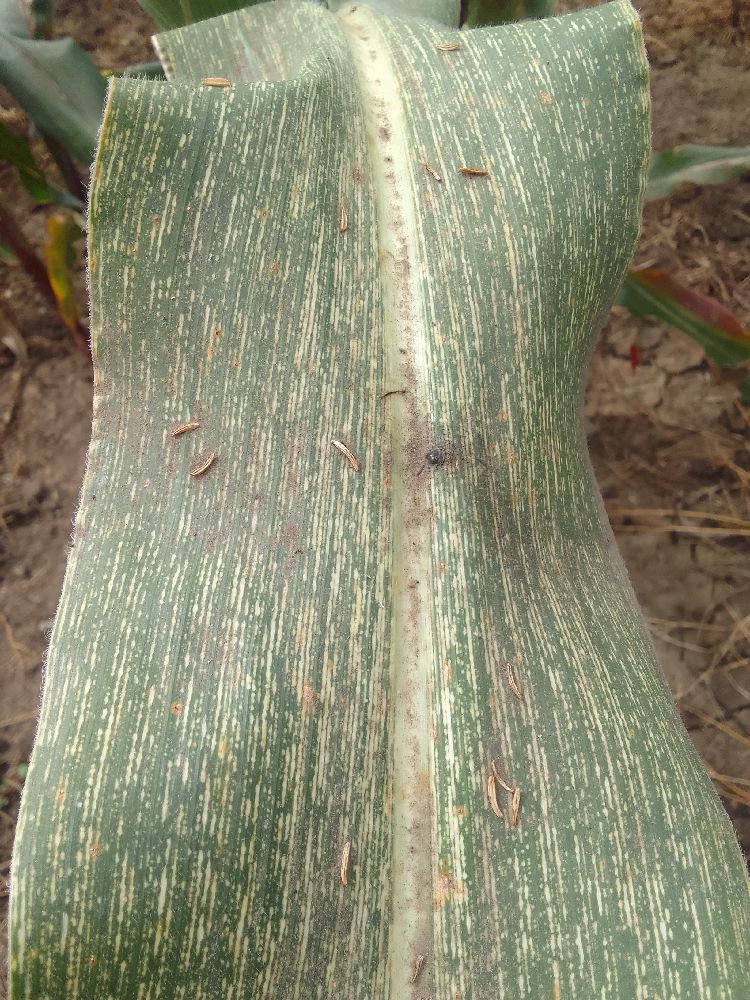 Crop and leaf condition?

maize, maize streak virus
